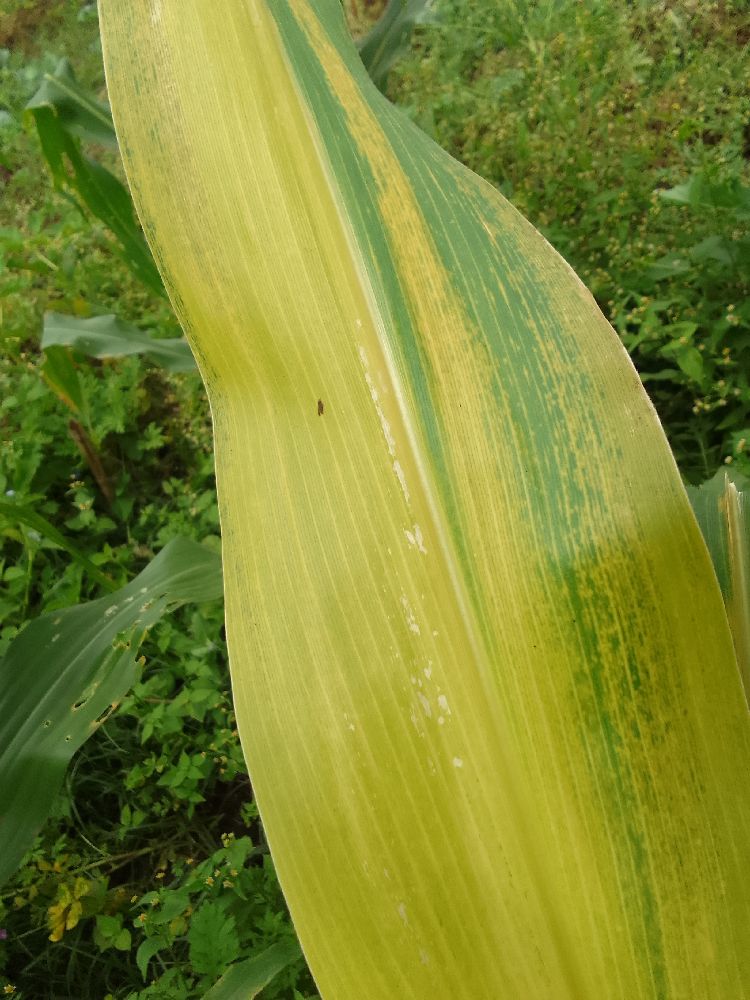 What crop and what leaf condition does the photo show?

maize, maize lethal necrosis
